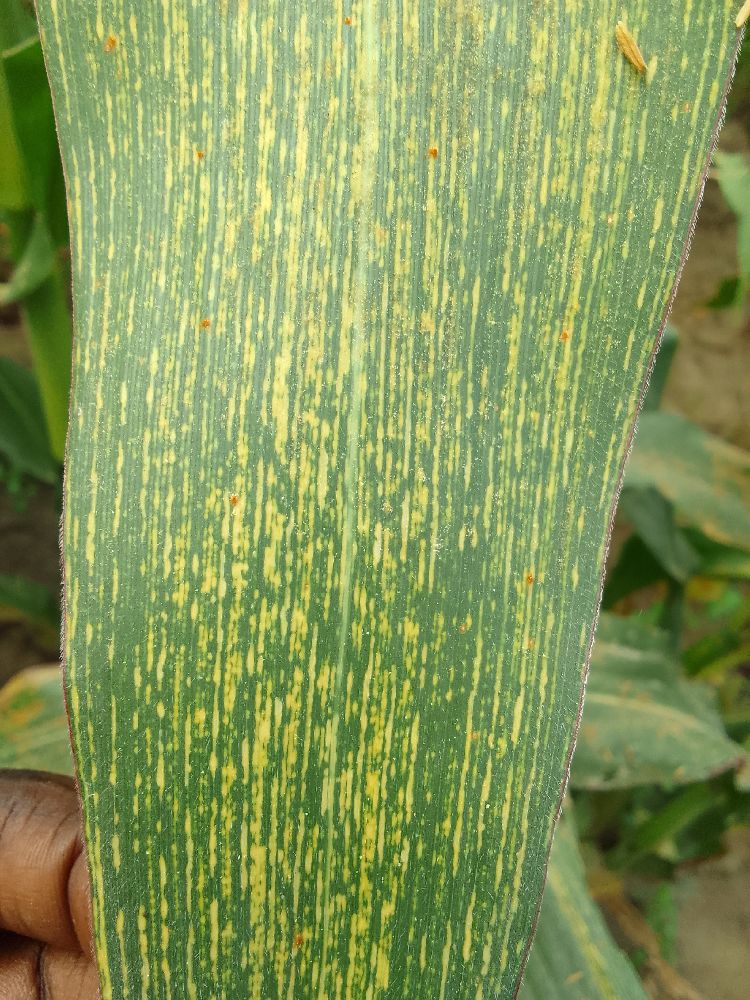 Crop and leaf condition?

maize, maize streak virus
